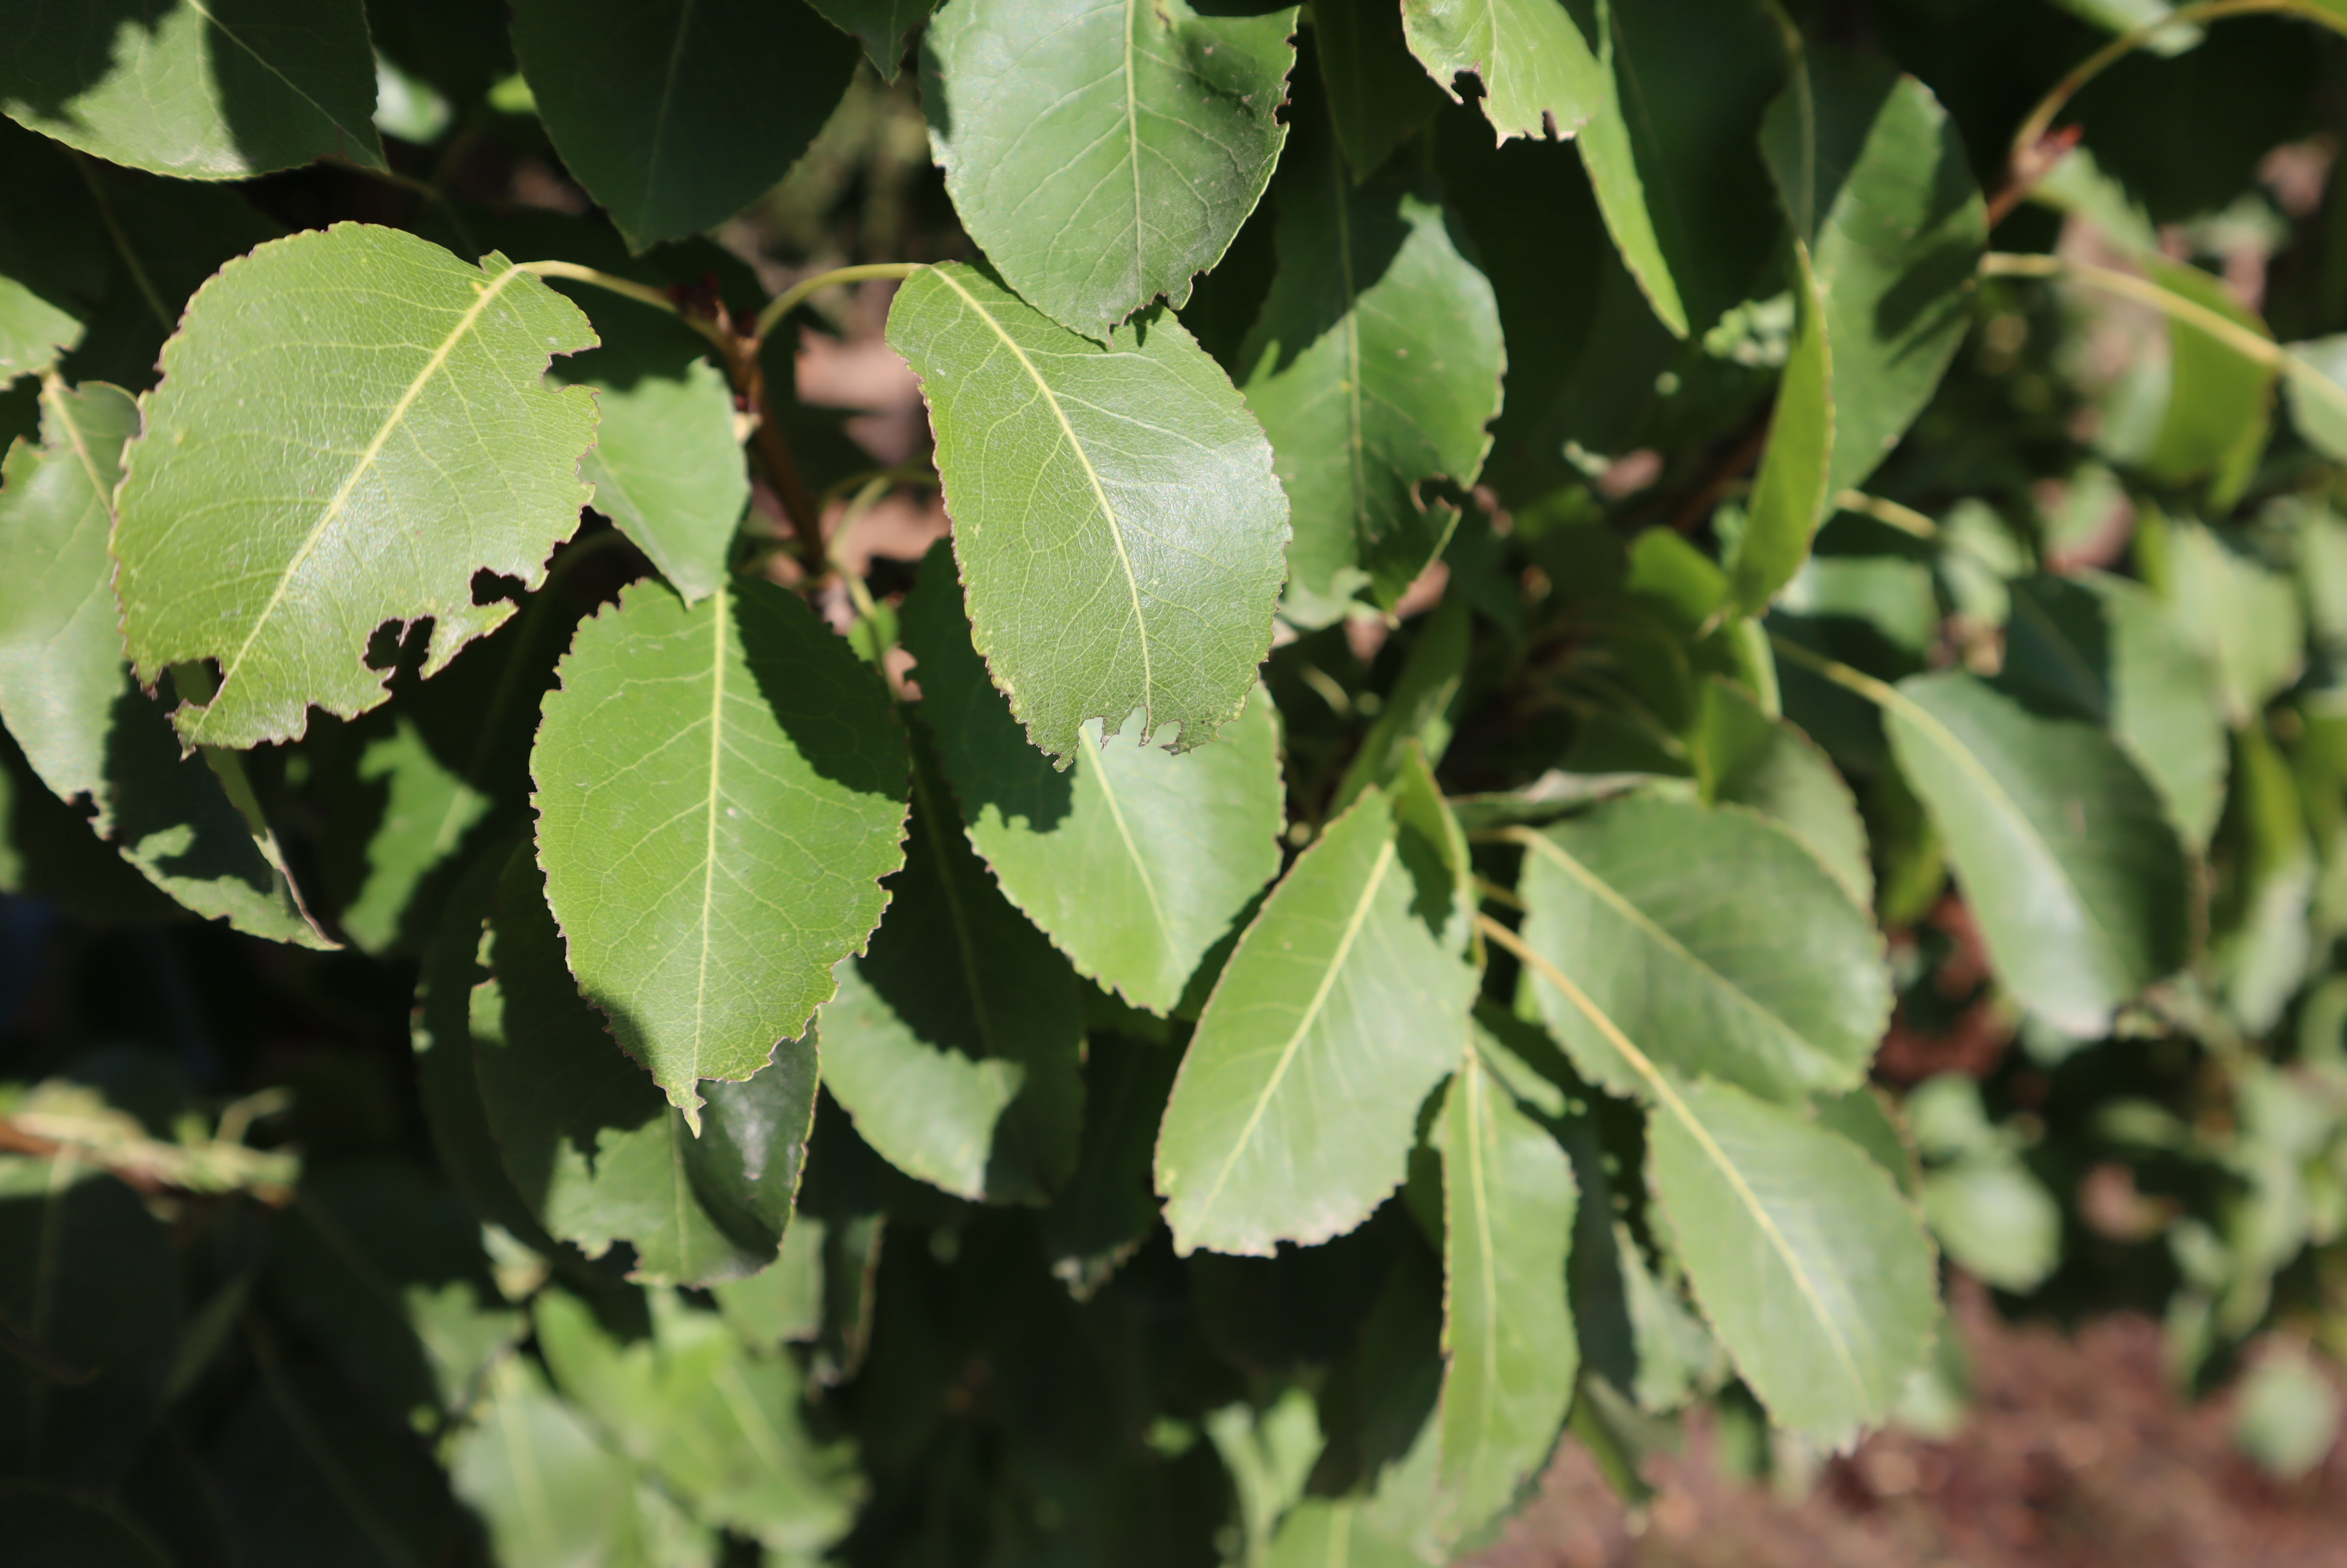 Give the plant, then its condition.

pear, healthy
